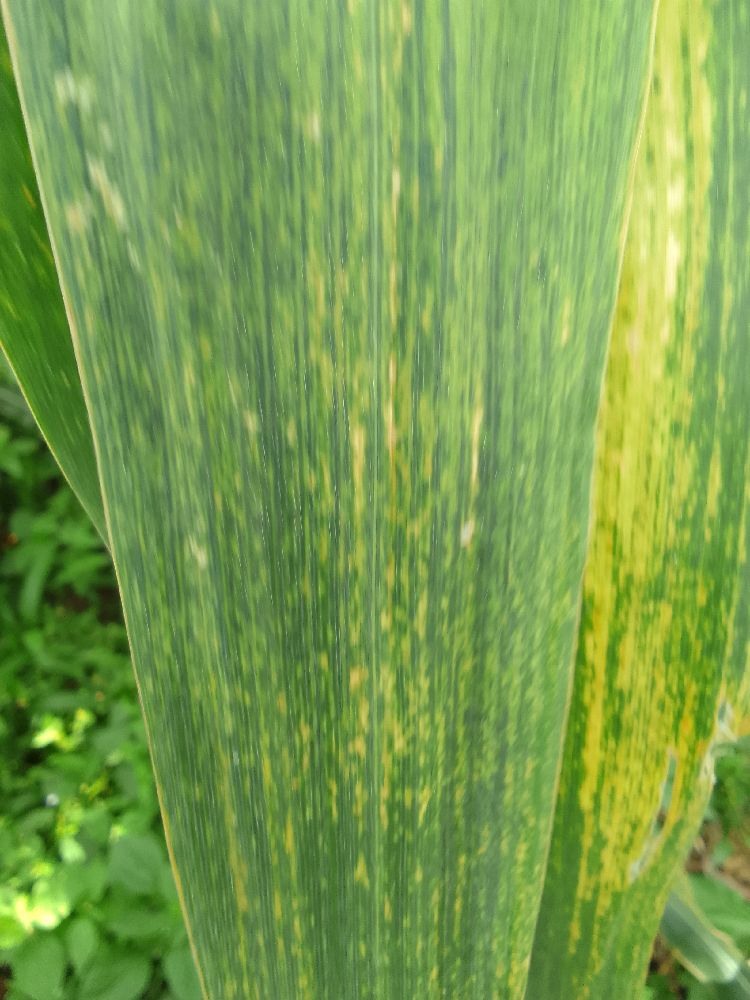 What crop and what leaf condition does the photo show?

maize, maize lethal necrosis
